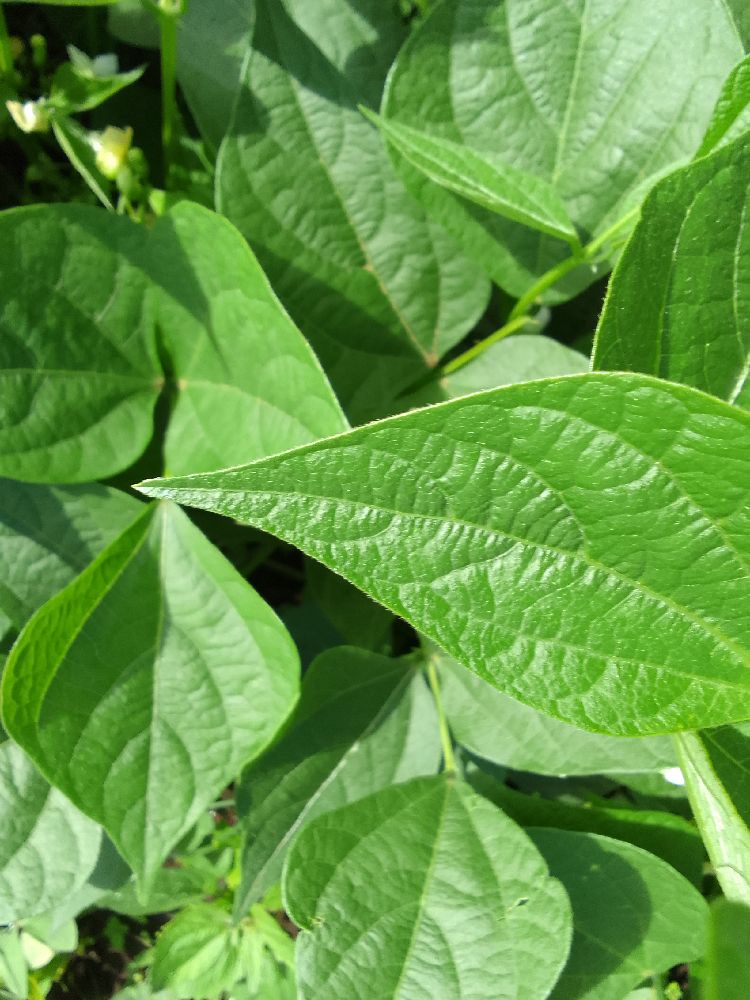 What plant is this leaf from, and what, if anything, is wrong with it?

common bean, healthy
